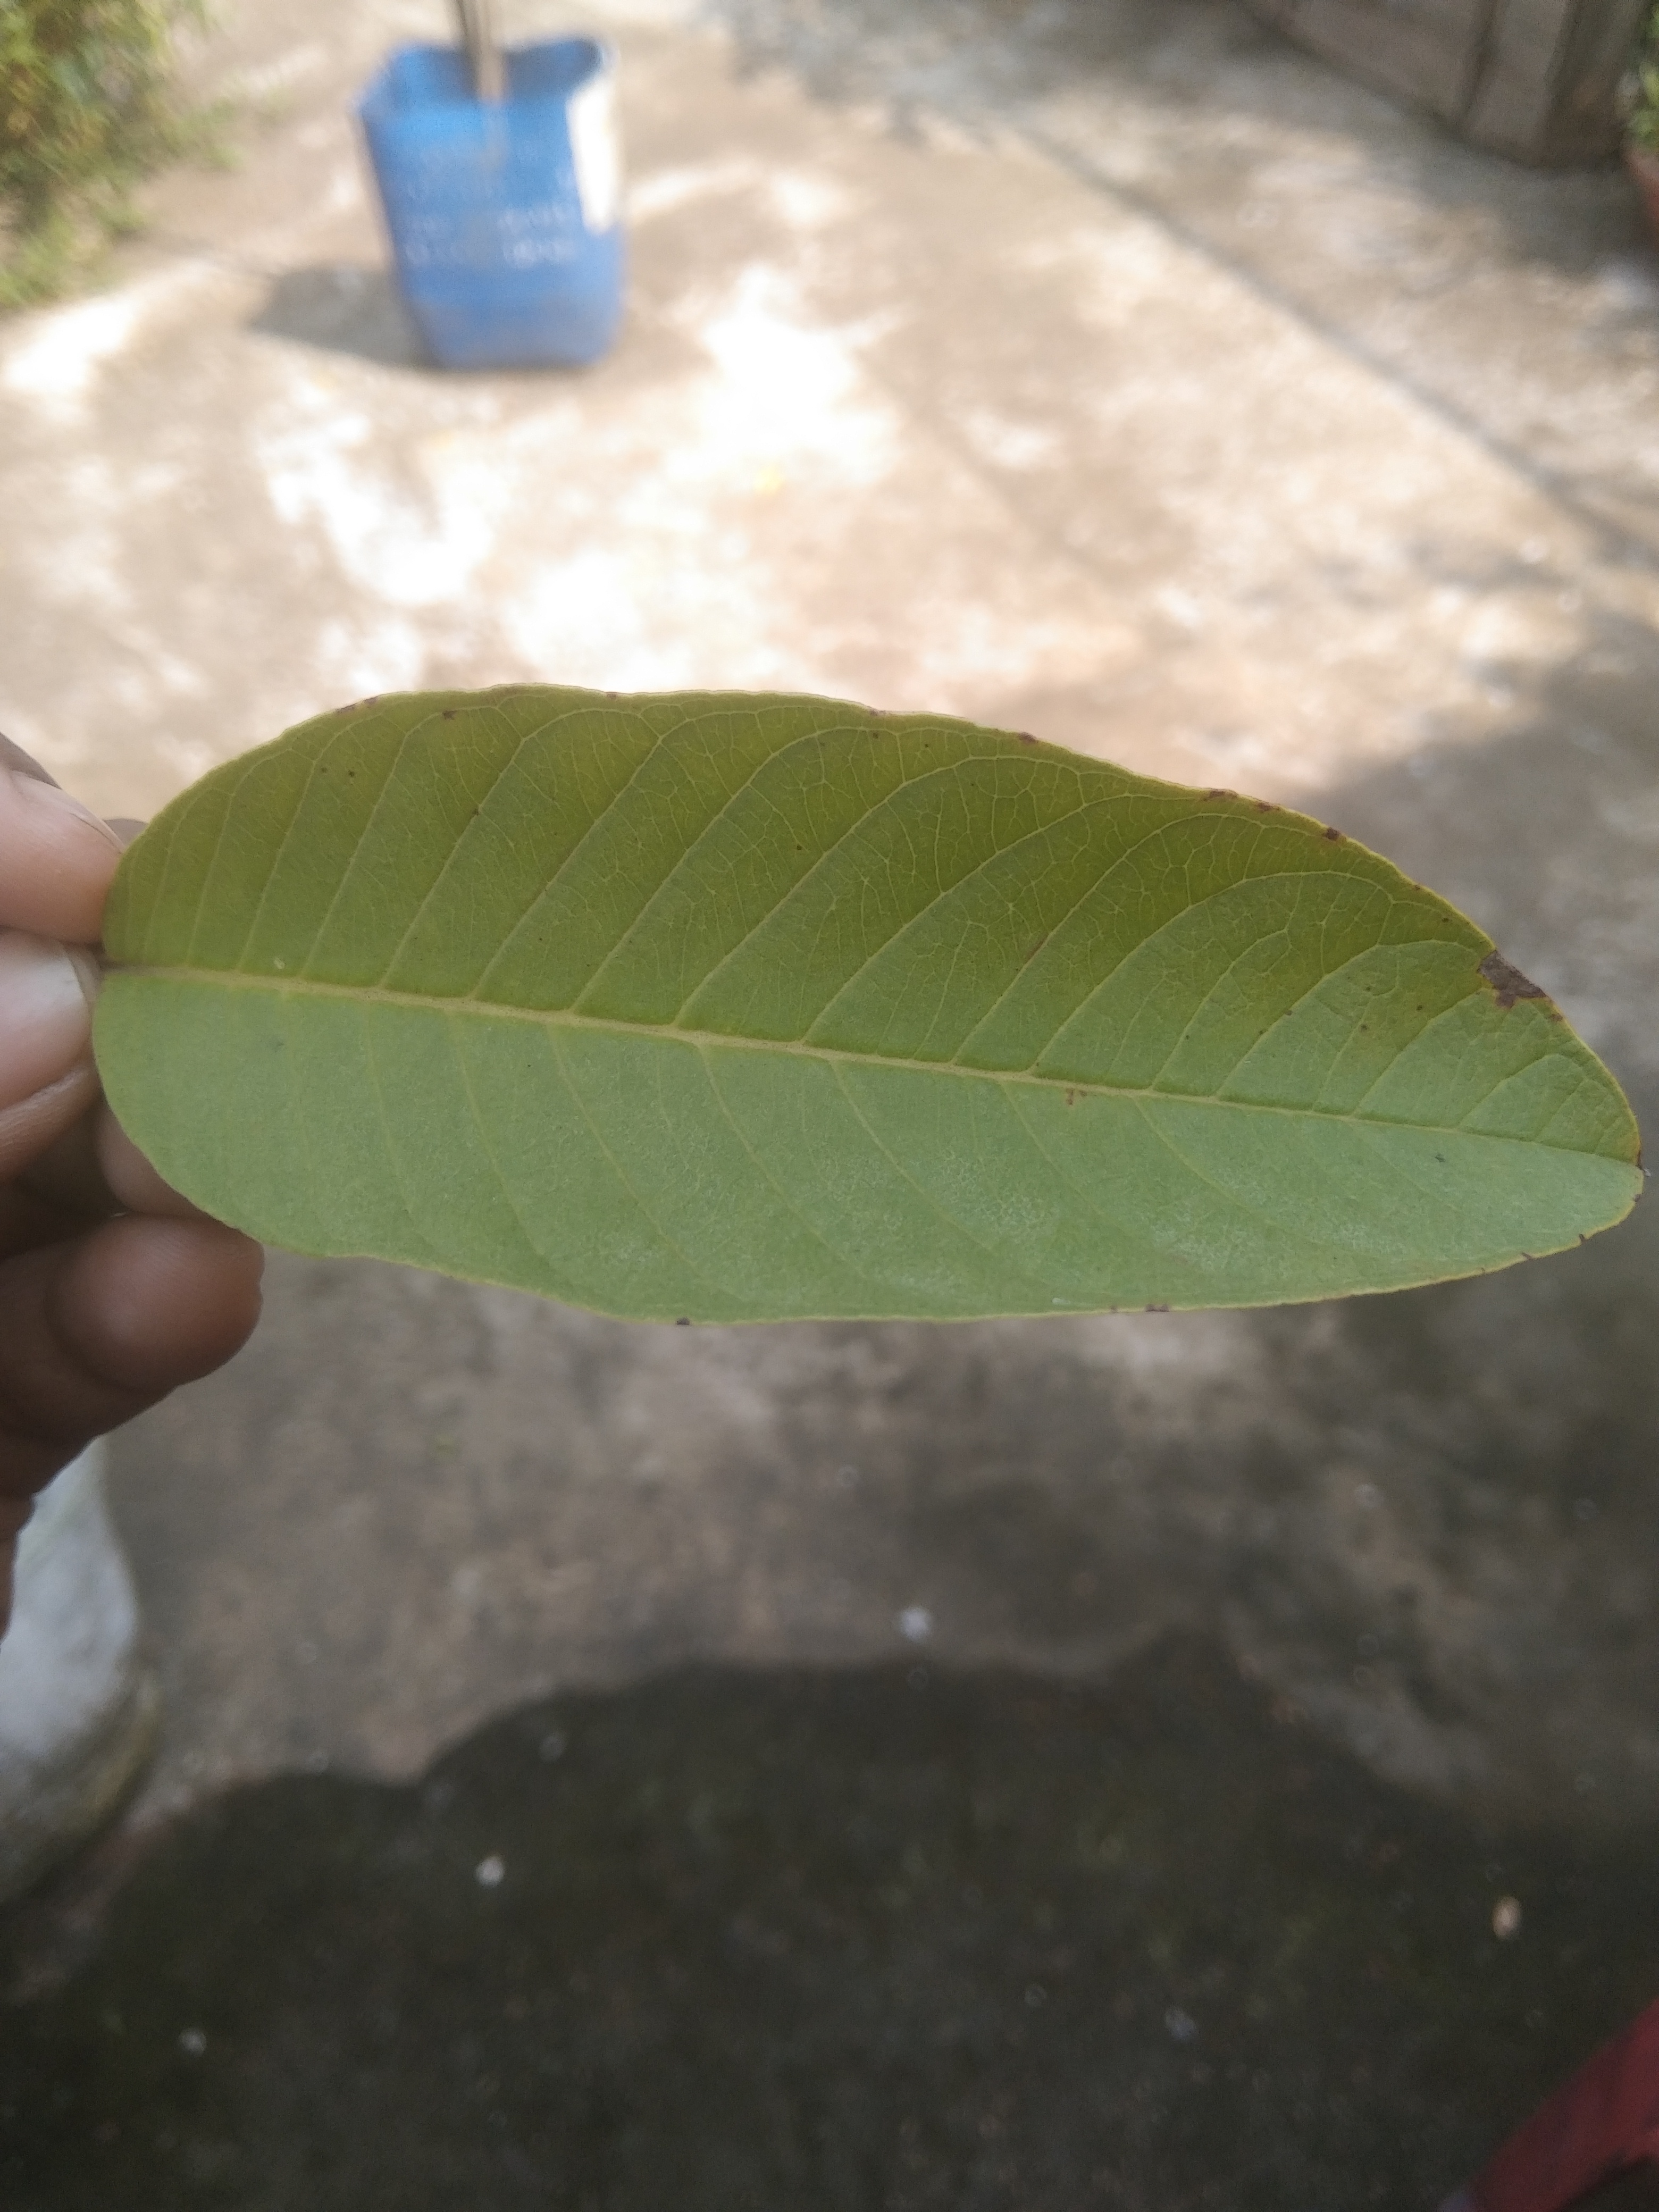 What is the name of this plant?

guava
